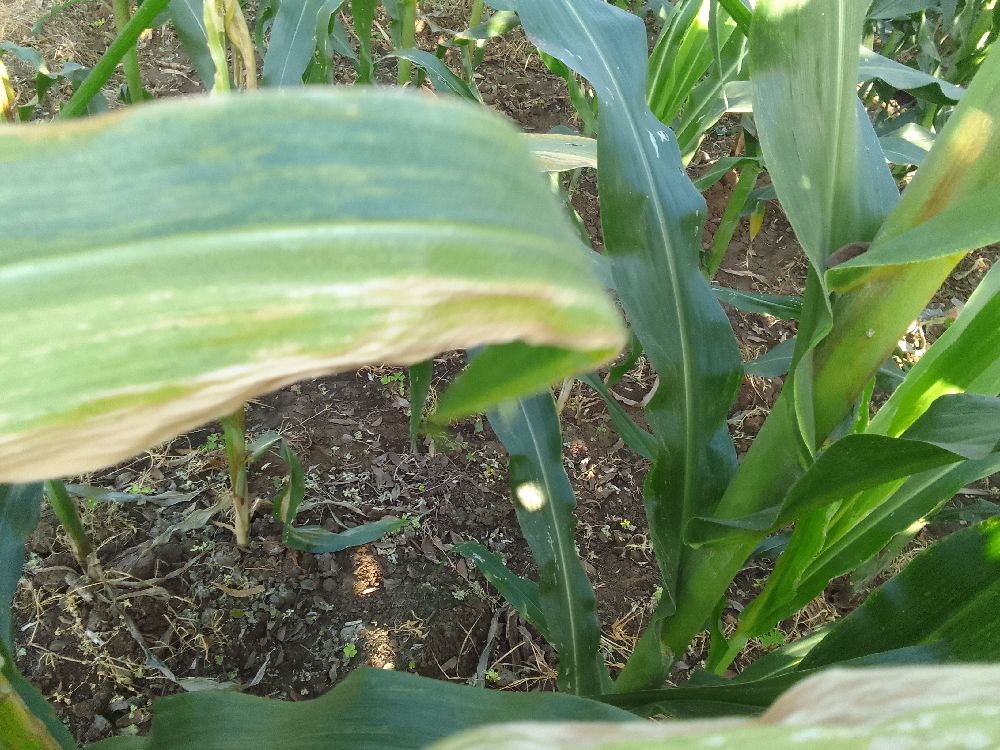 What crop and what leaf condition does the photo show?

maize, maize lethal necrosis
